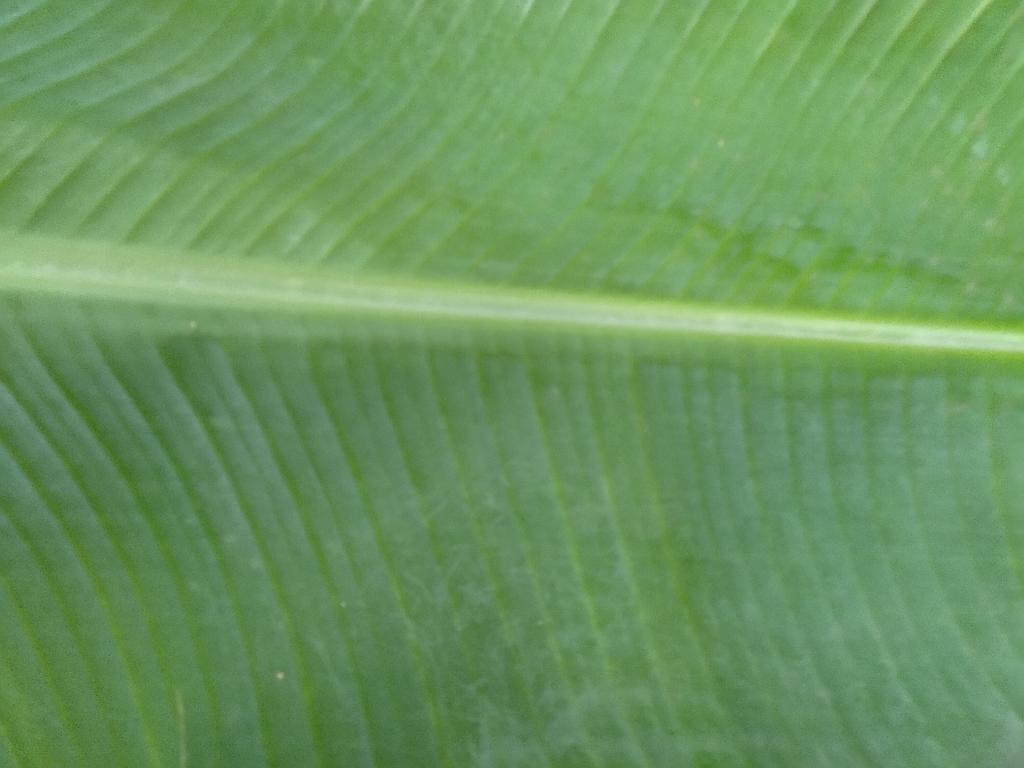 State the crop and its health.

banana, healthy
